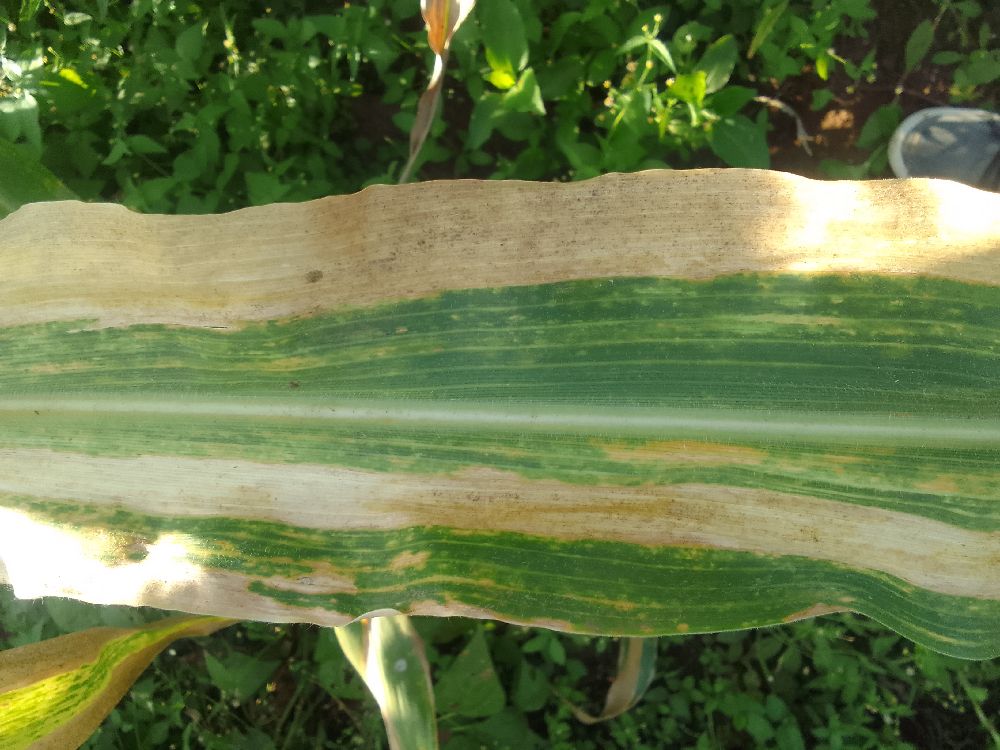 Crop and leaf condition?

maize, maize lethal necrosis
